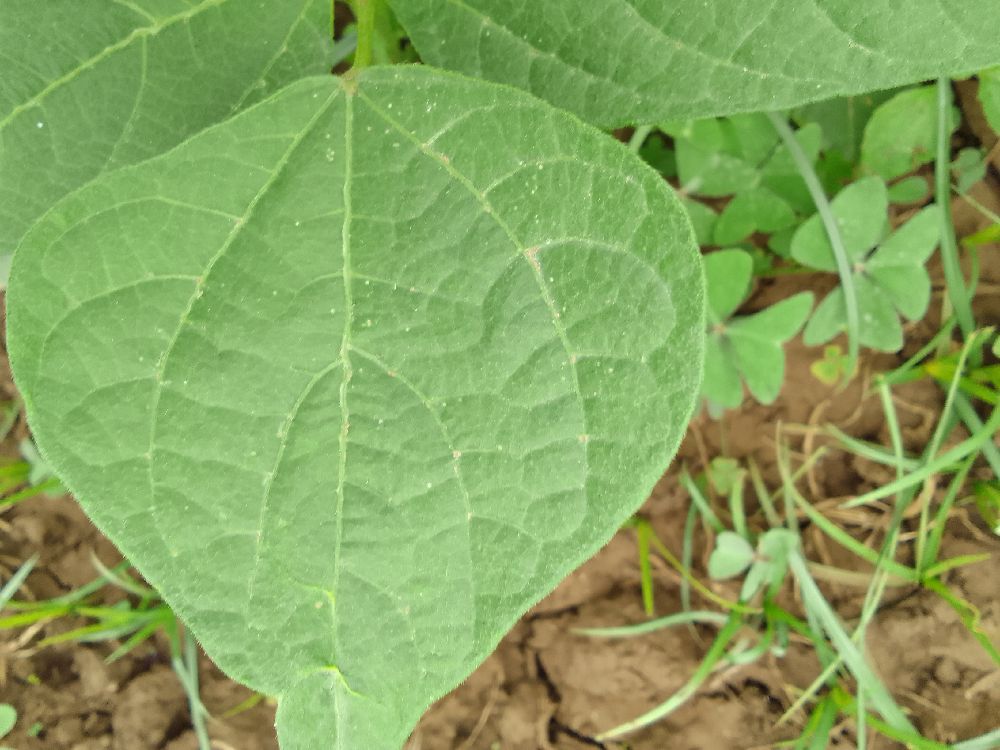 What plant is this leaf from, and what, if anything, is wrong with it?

common bean, healthy
